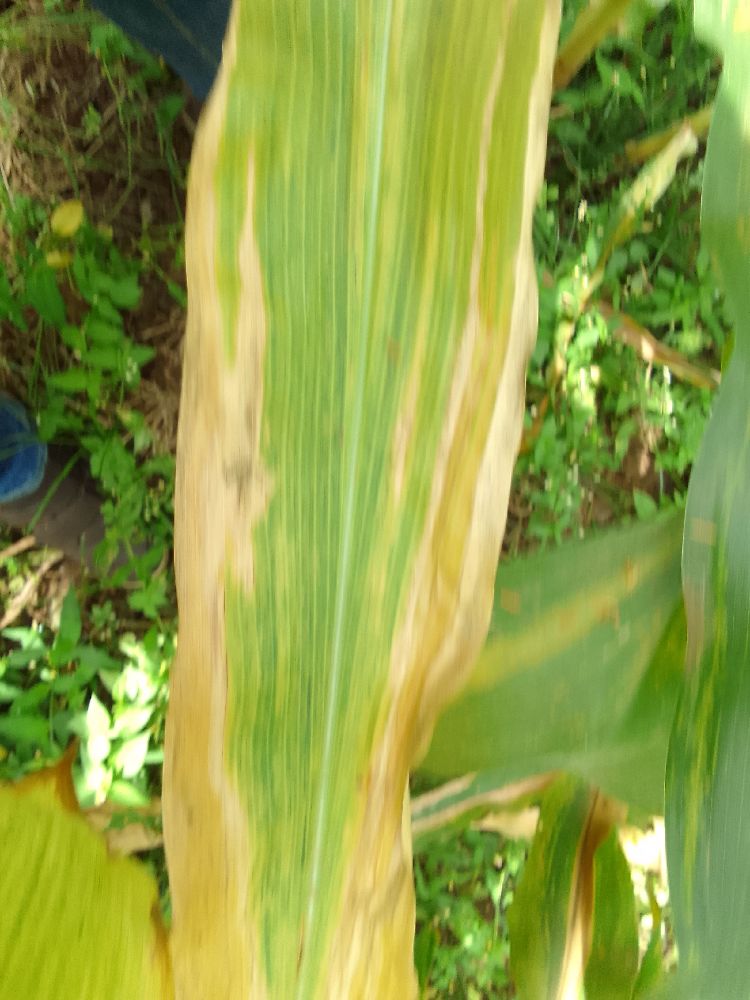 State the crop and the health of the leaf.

maize, maize lethal necrosis
